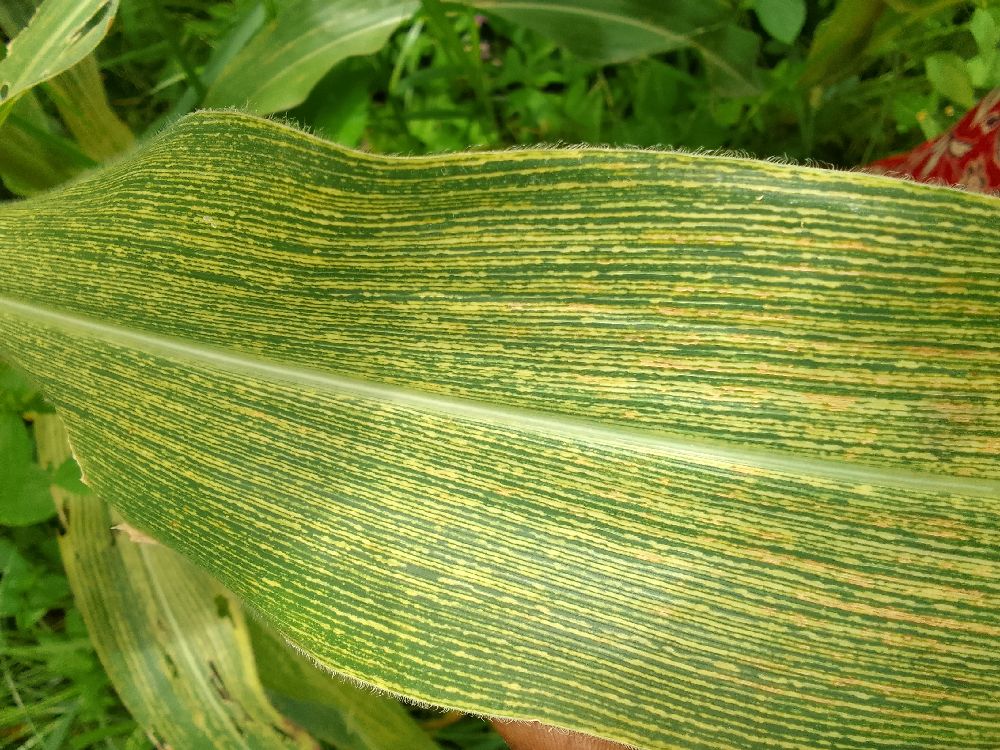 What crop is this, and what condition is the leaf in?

maize, maize streak virus
